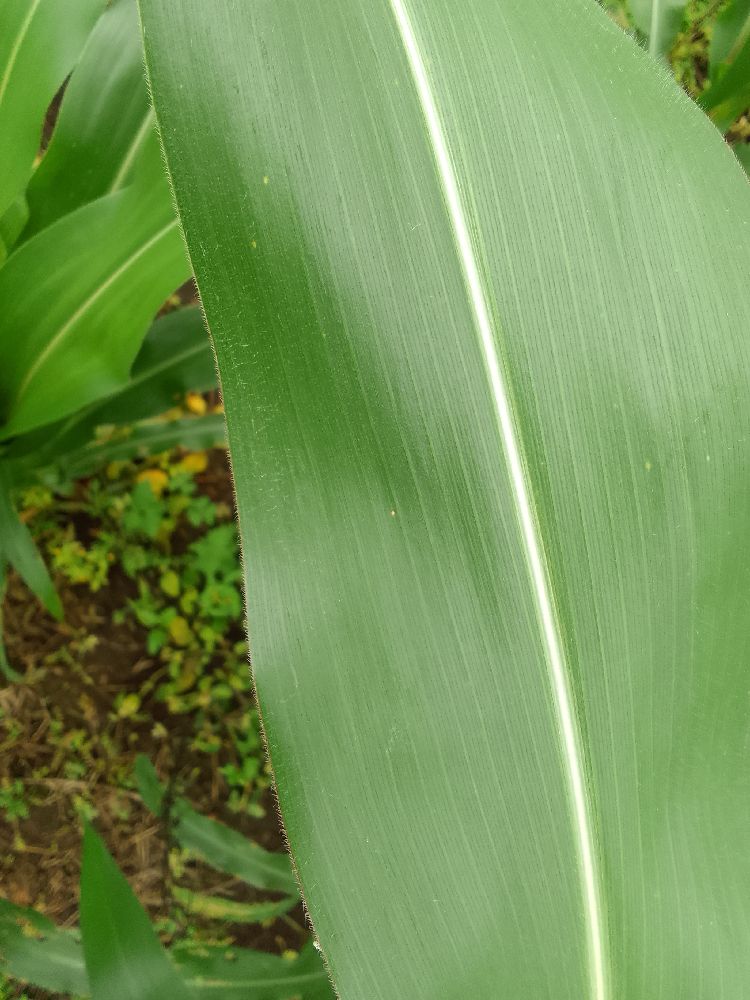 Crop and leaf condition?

maize, healthy
